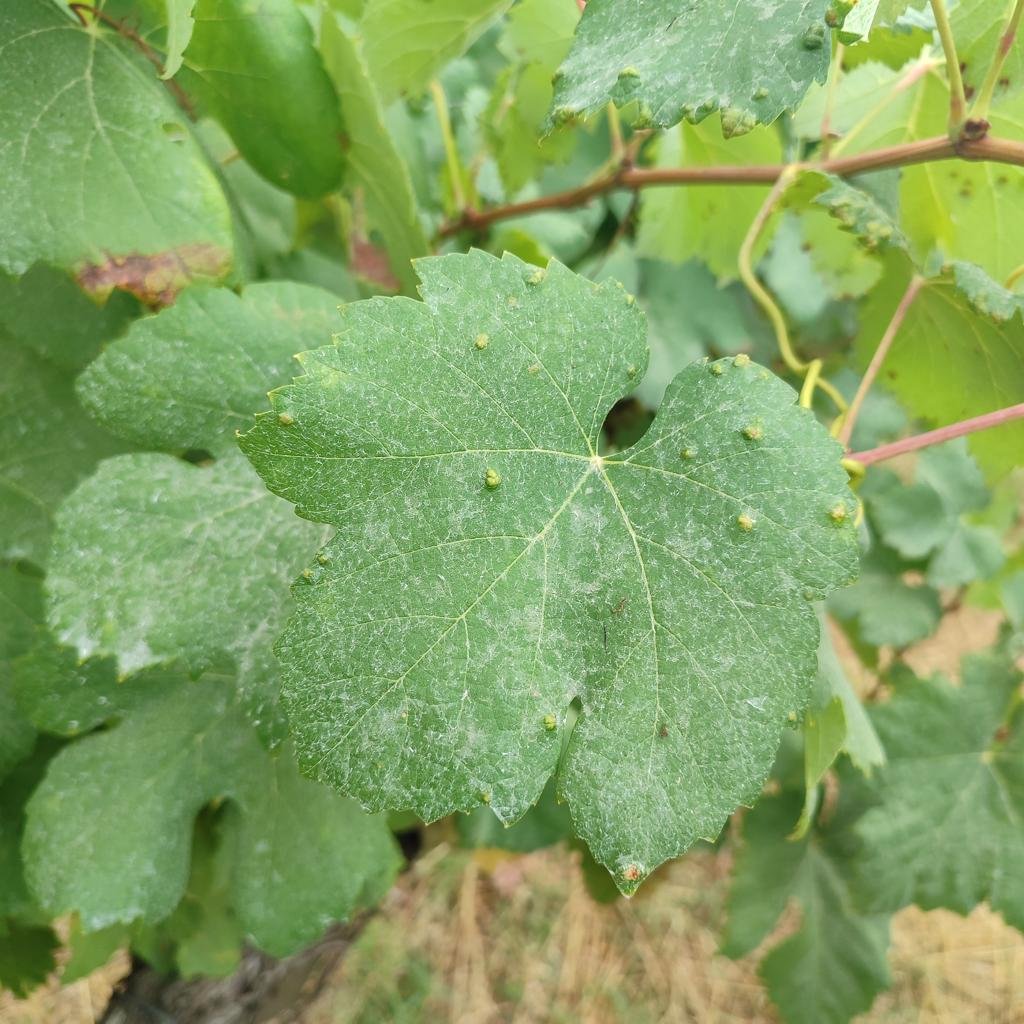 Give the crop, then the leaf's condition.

grapevine, erineum mite
